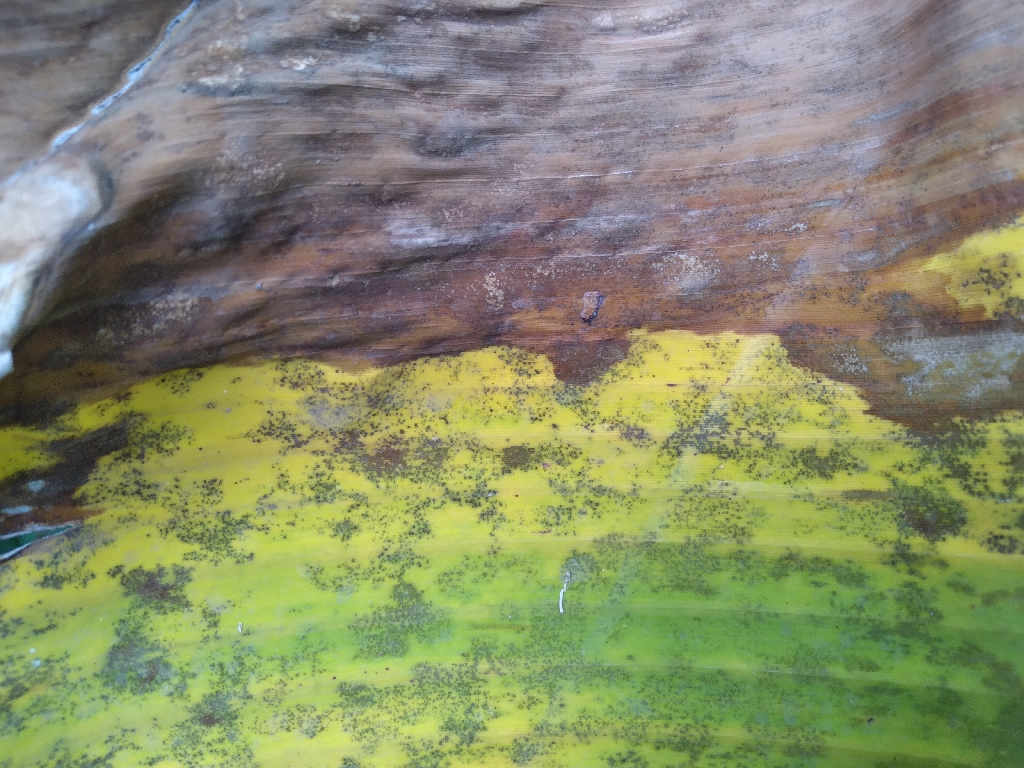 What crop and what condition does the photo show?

banana, black sigatoka
